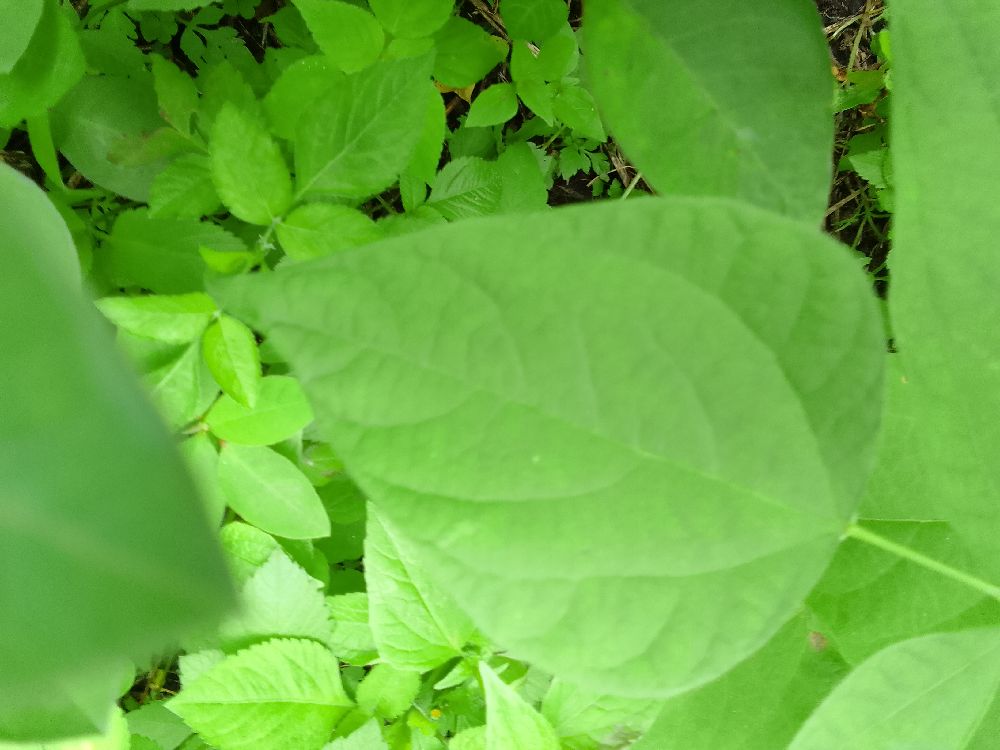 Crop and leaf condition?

common bean, healthy
